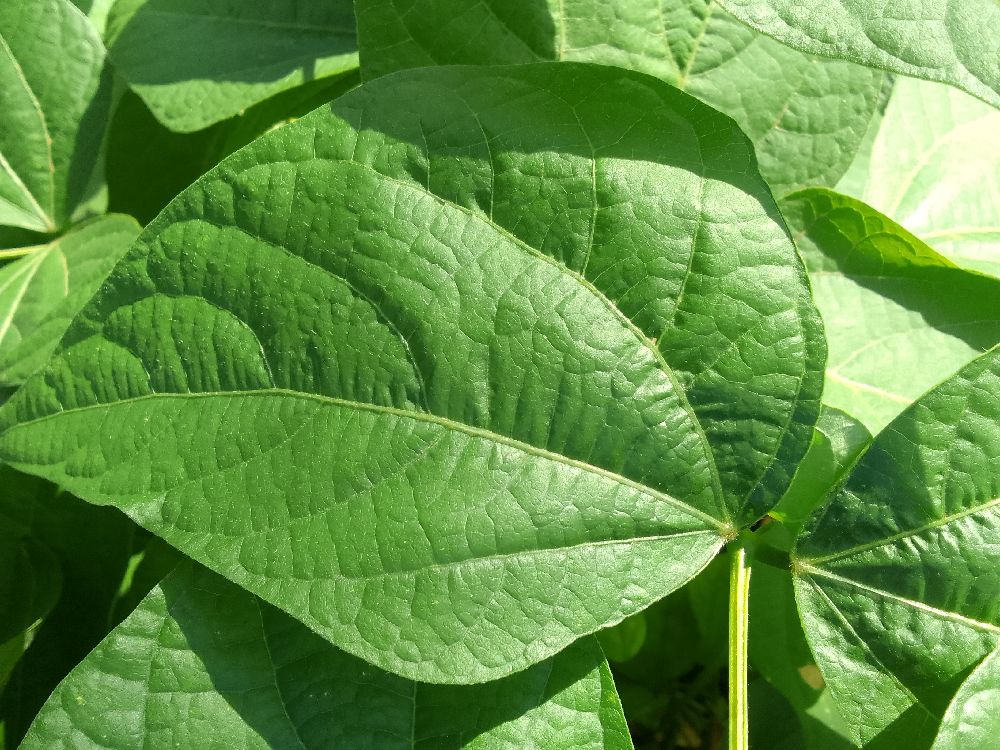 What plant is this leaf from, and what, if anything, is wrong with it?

common bean, healthy
